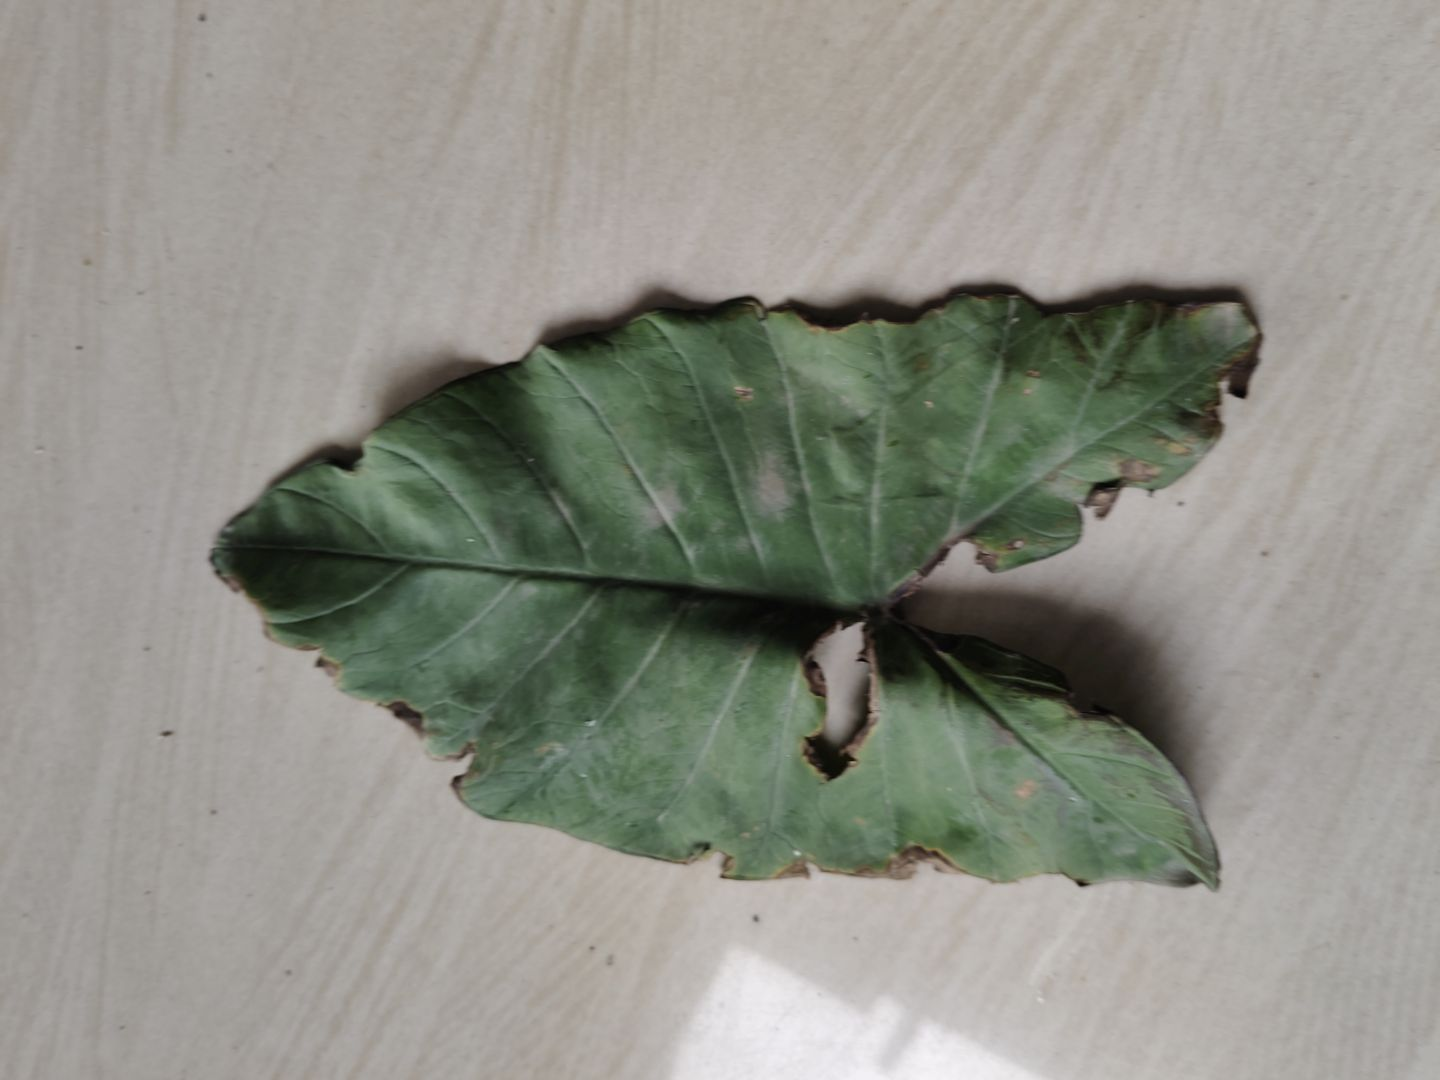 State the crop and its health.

taro, leaf blight
